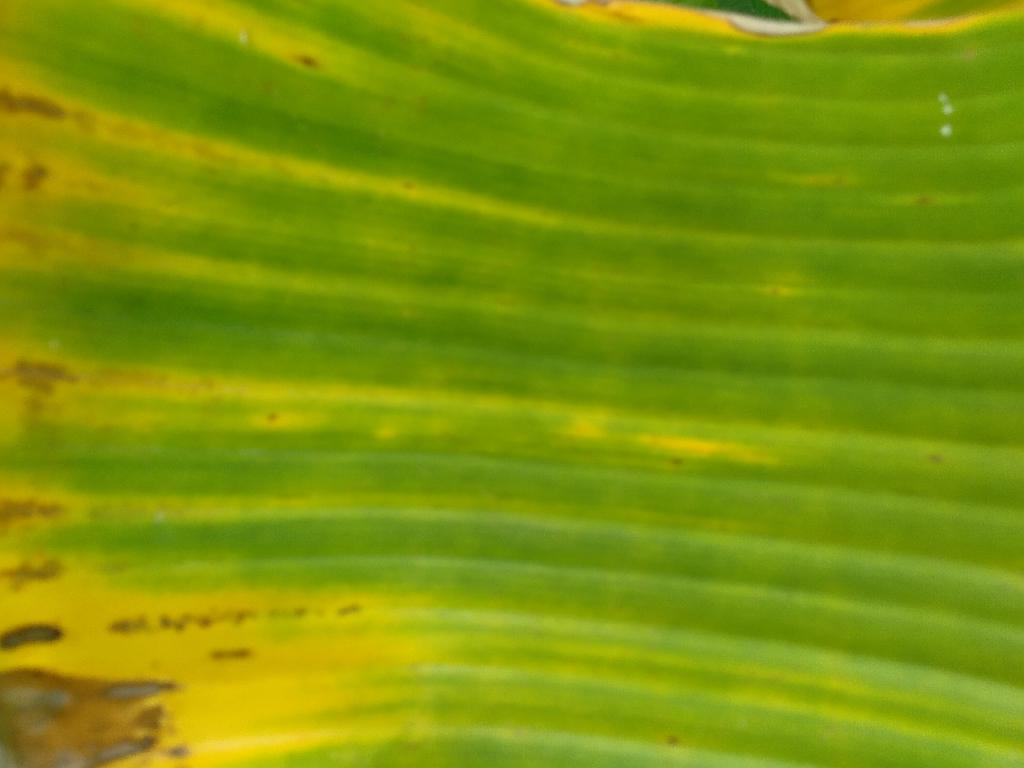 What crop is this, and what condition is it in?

banana, fusarium wilt race 1
